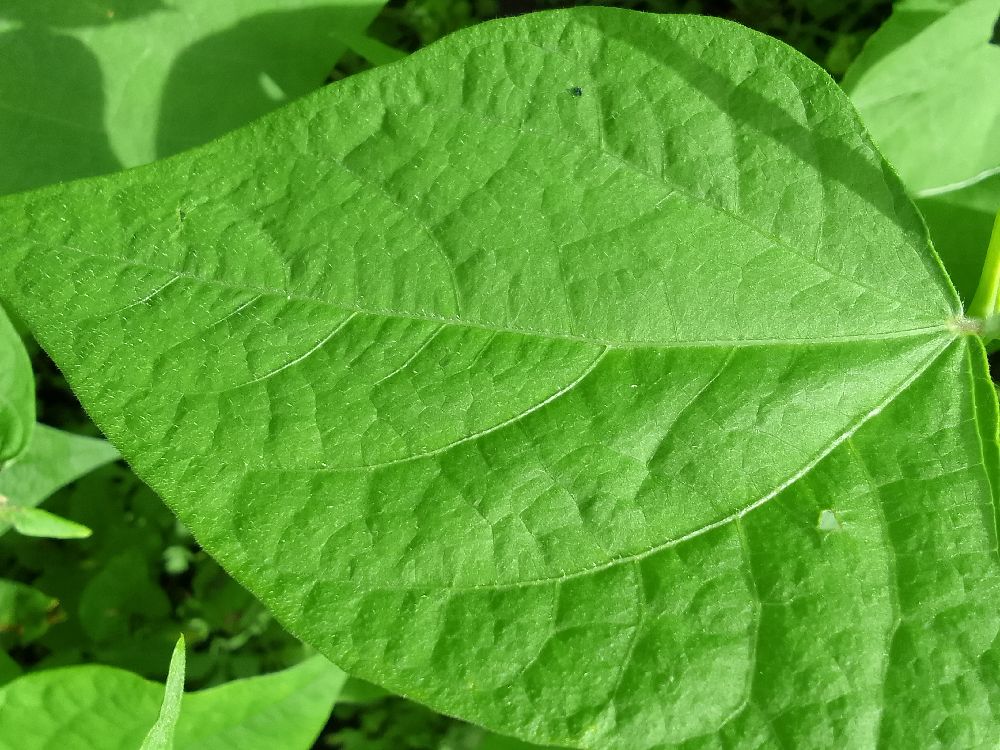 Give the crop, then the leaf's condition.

common bean, healthy
